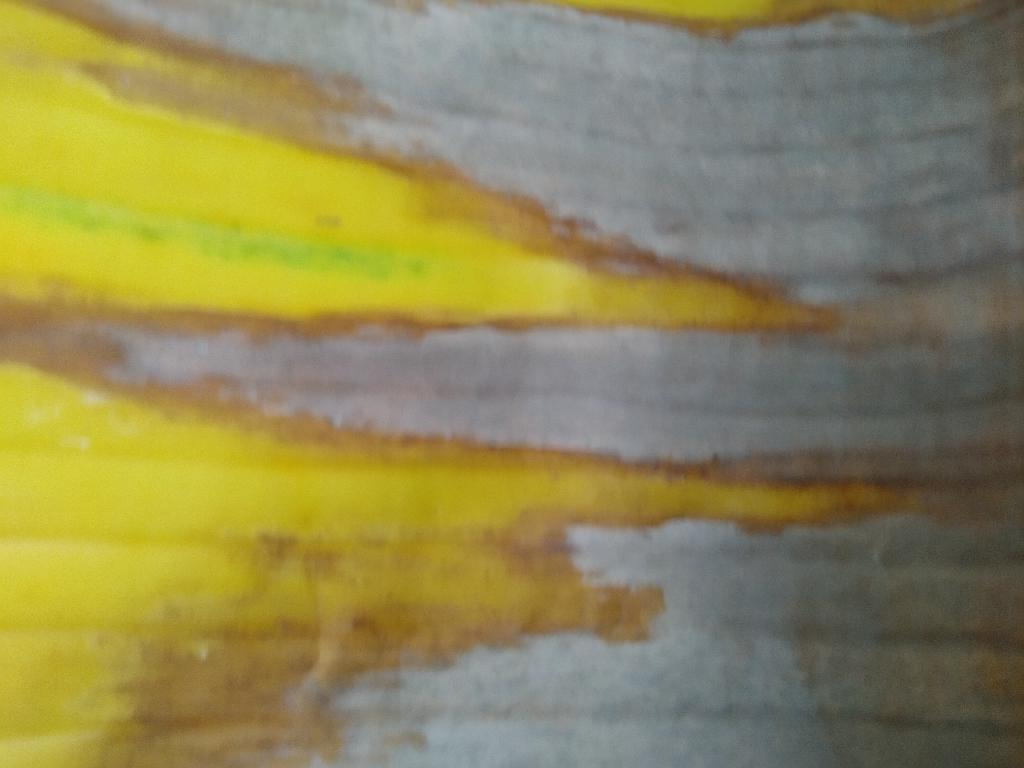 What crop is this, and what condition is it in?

banana, fusarium wilt race 1
